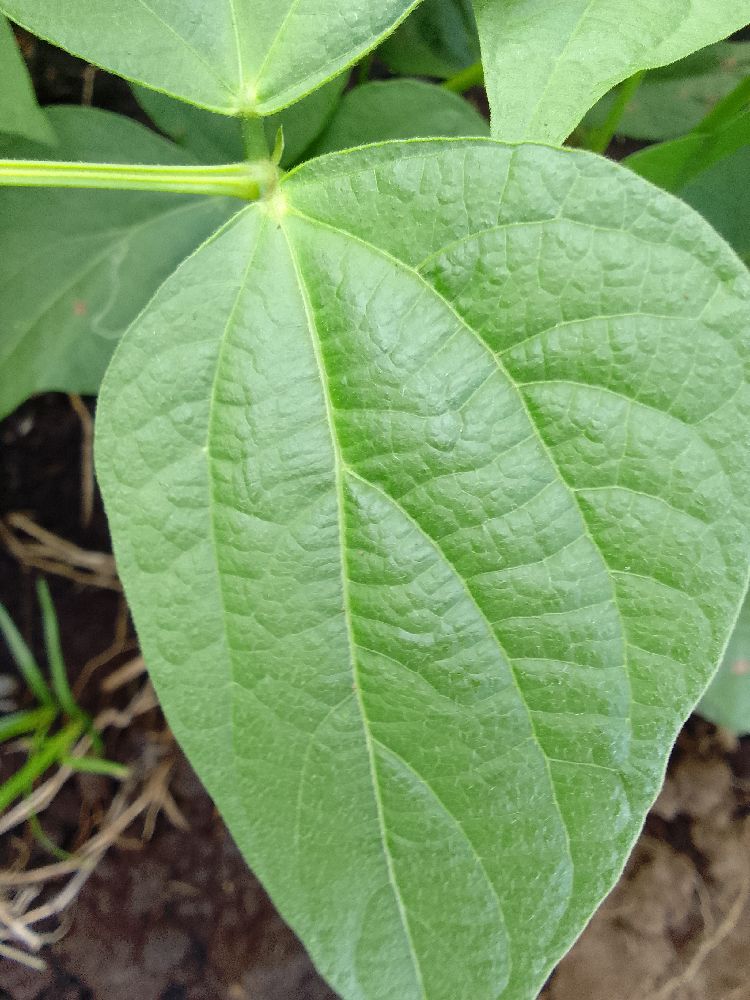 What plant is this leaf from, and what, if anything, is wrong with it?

common bean, healthy
